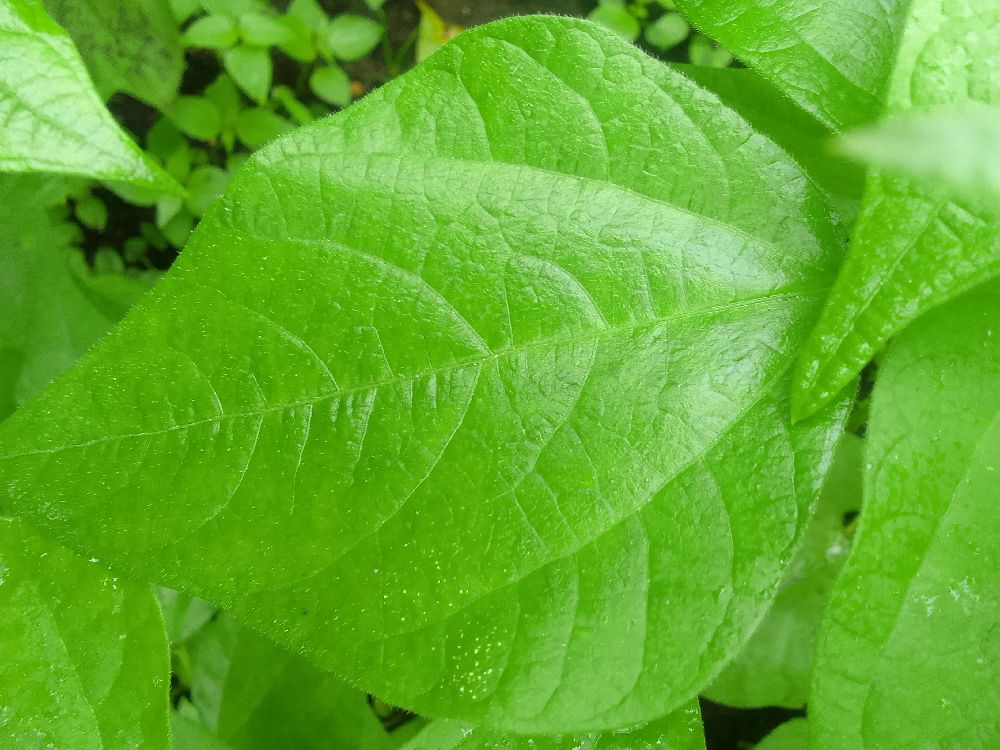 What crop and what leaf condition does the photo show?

common bean, healthy
